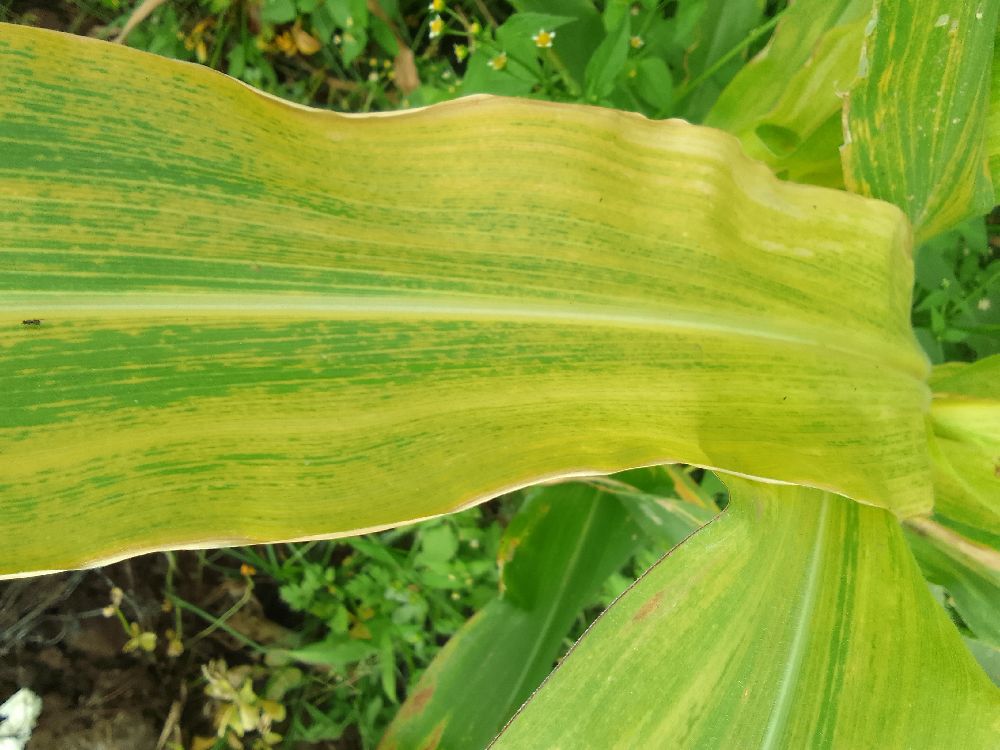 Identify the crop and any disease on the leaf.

maize, maize lethal necrosis
